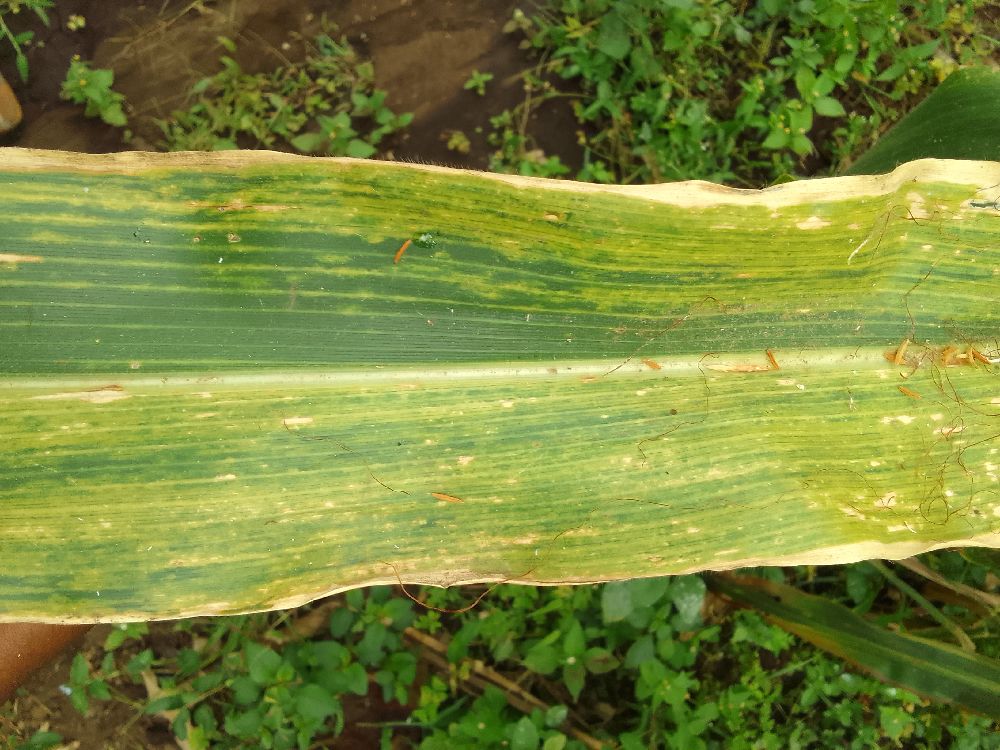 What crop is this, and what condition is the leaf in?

maize, maize lethal necrosis
